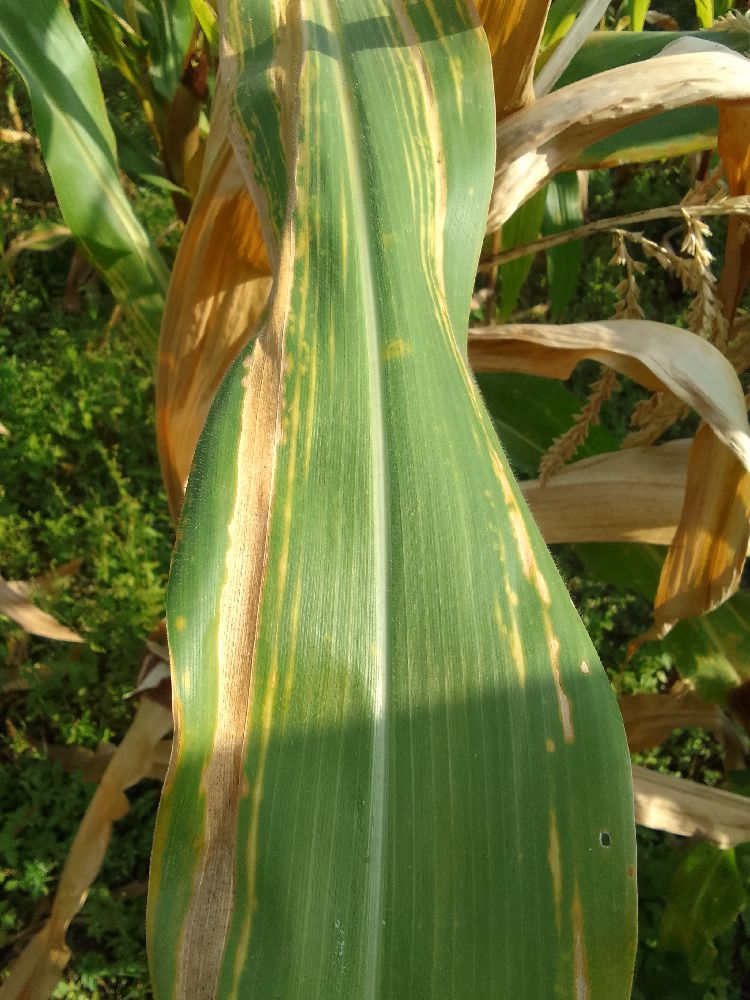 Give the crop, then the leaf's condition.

maize, maize lethal necrosis
